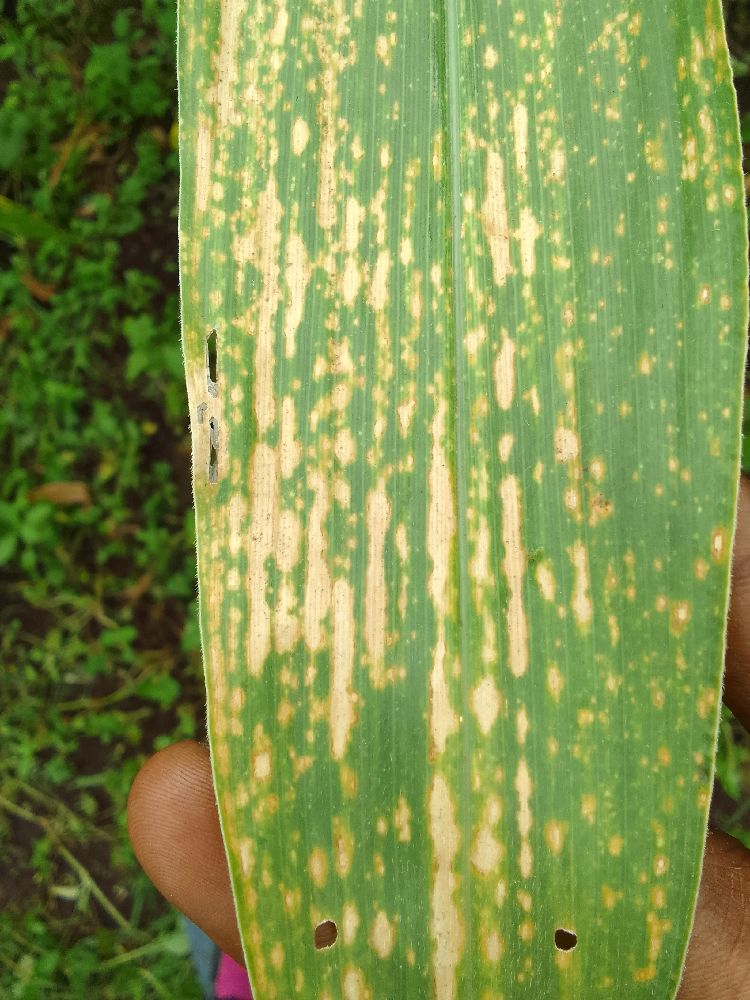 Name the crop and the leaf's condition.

maize, maize lethal necrosis
